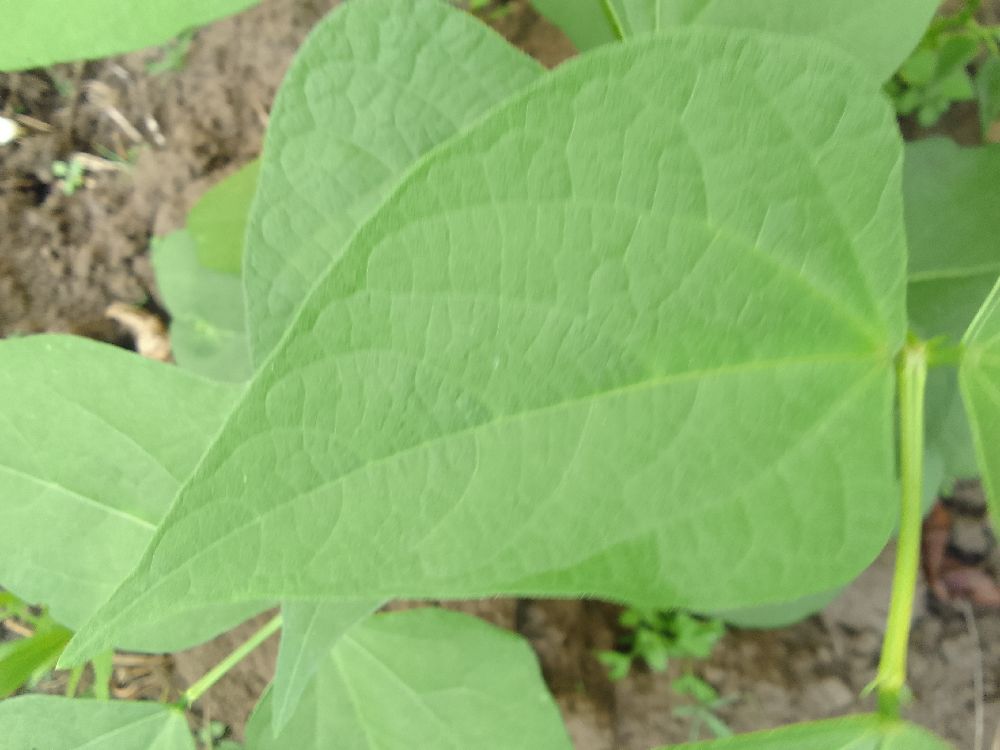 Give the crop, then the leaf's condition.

common bean, healthy
